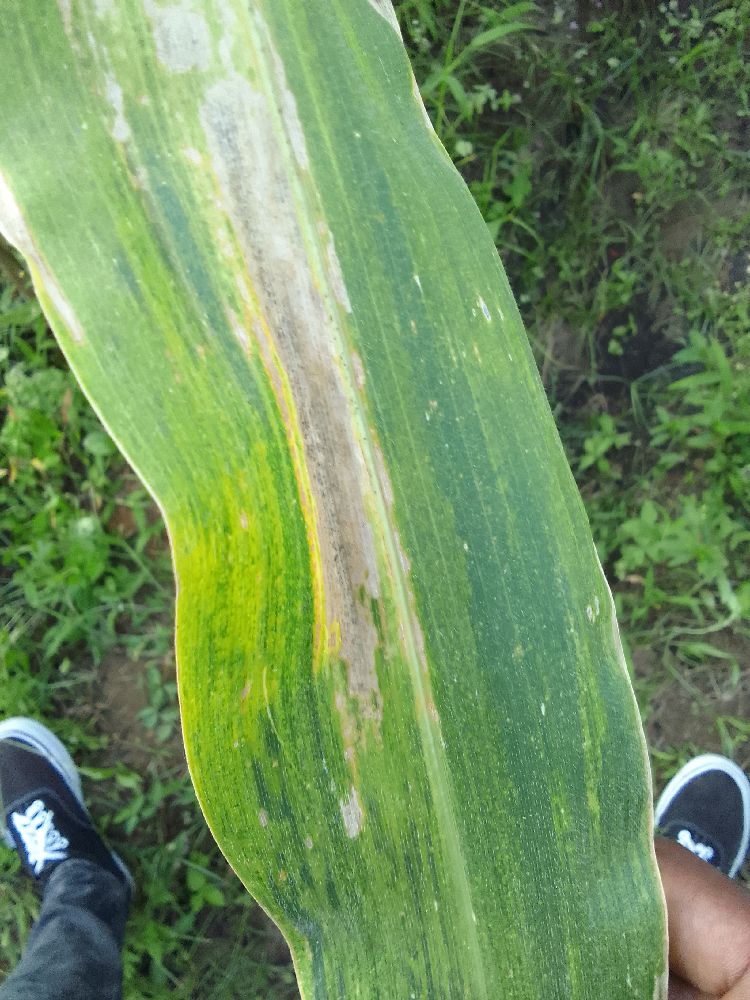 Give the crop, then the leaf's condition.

maize, maize lethal necrosis
